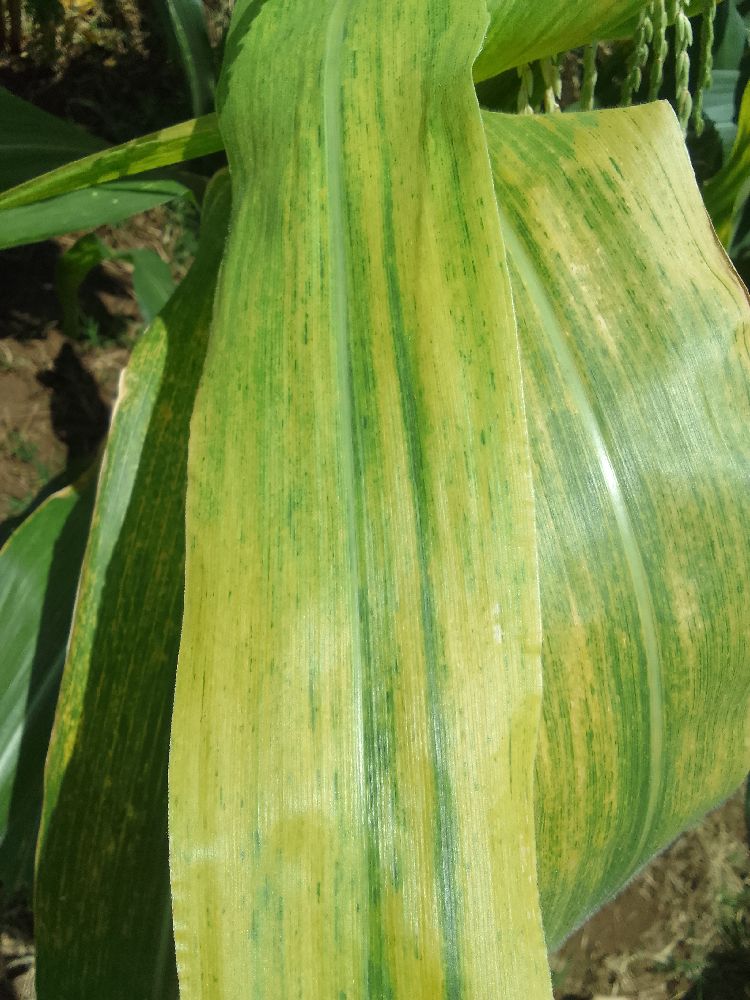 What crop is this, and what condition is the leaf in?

maize, maize lethal necrosis
